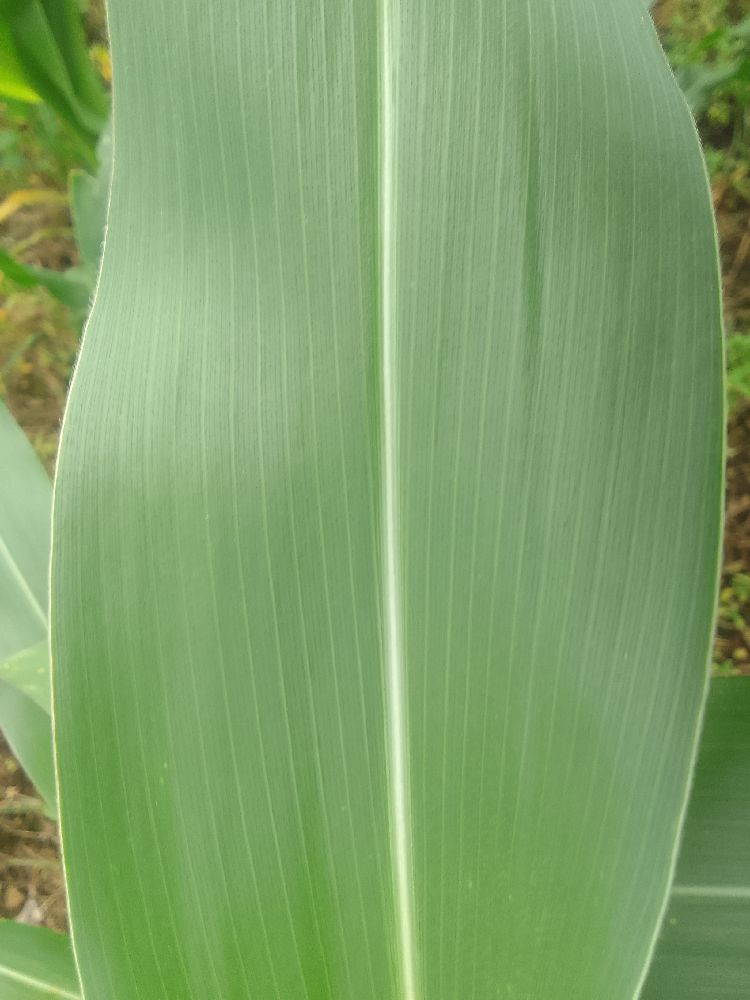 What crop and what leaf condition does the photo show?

maize, healthy
